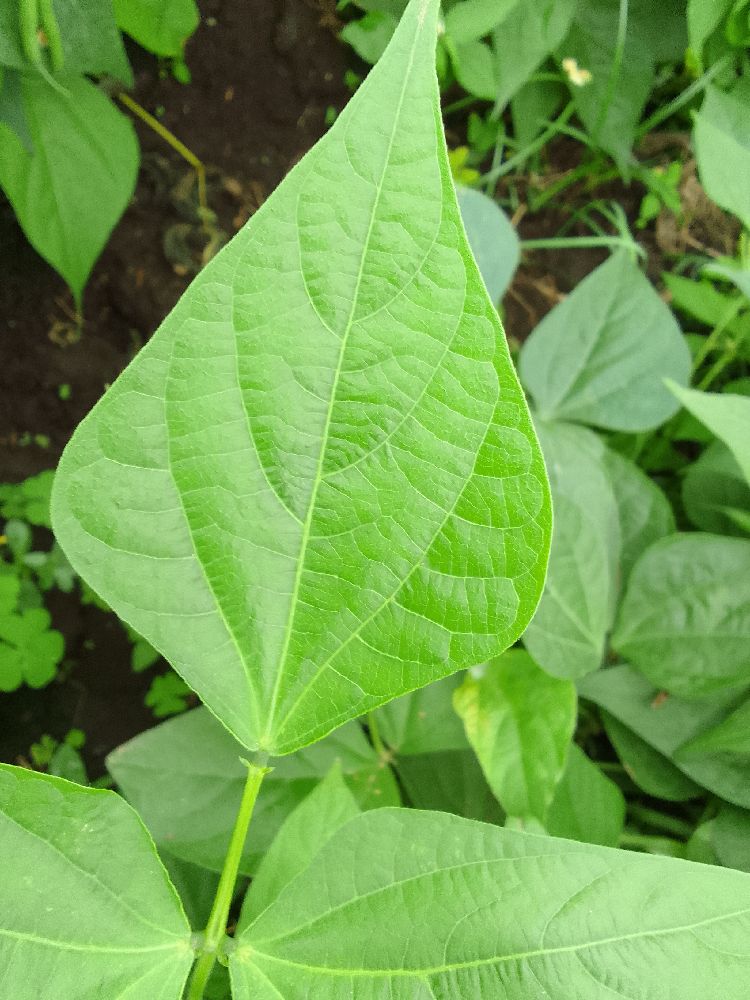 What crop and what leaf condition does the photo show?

common bean, healthy
